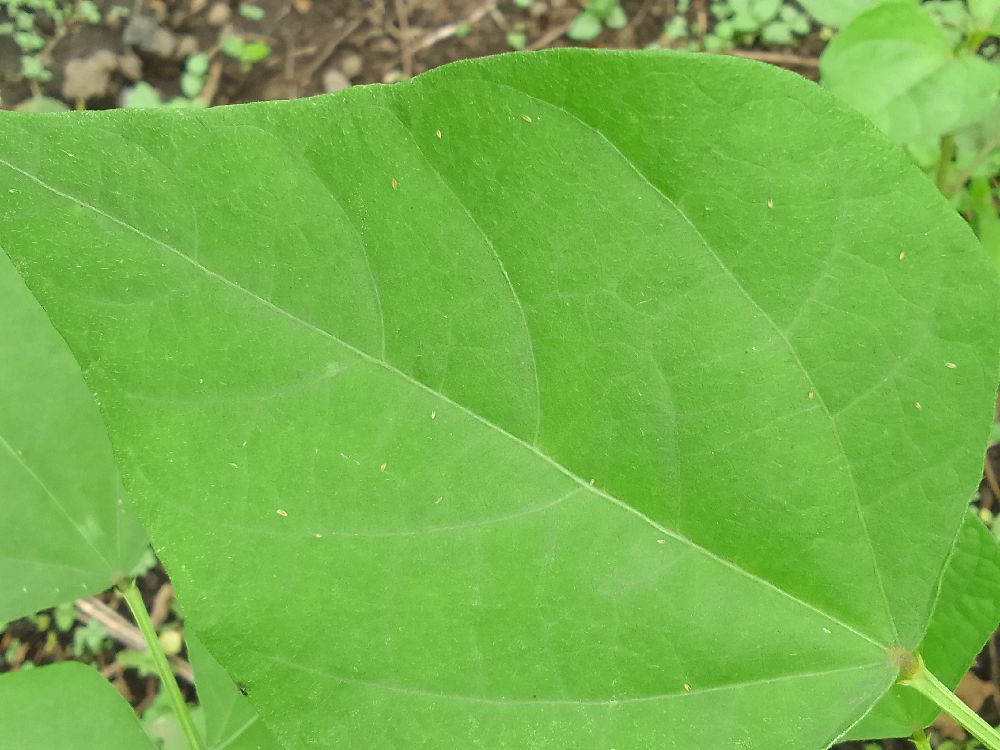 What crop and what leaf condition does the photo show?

common bean, healthy
